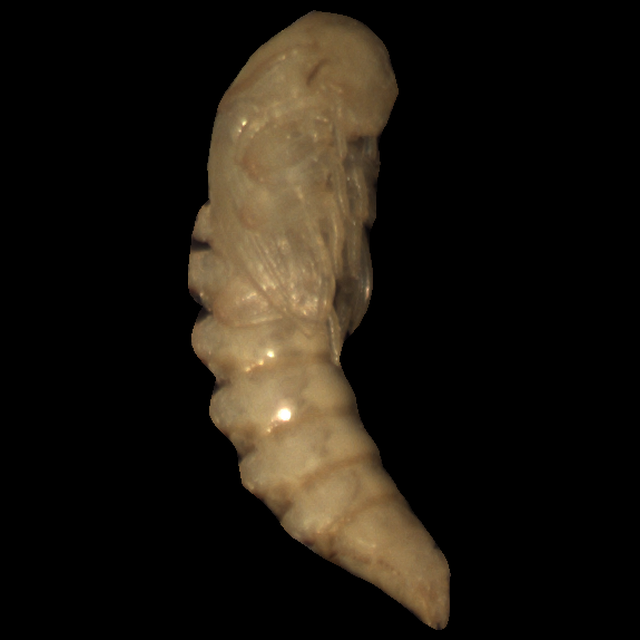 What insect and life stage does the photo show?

mealworm pupa
